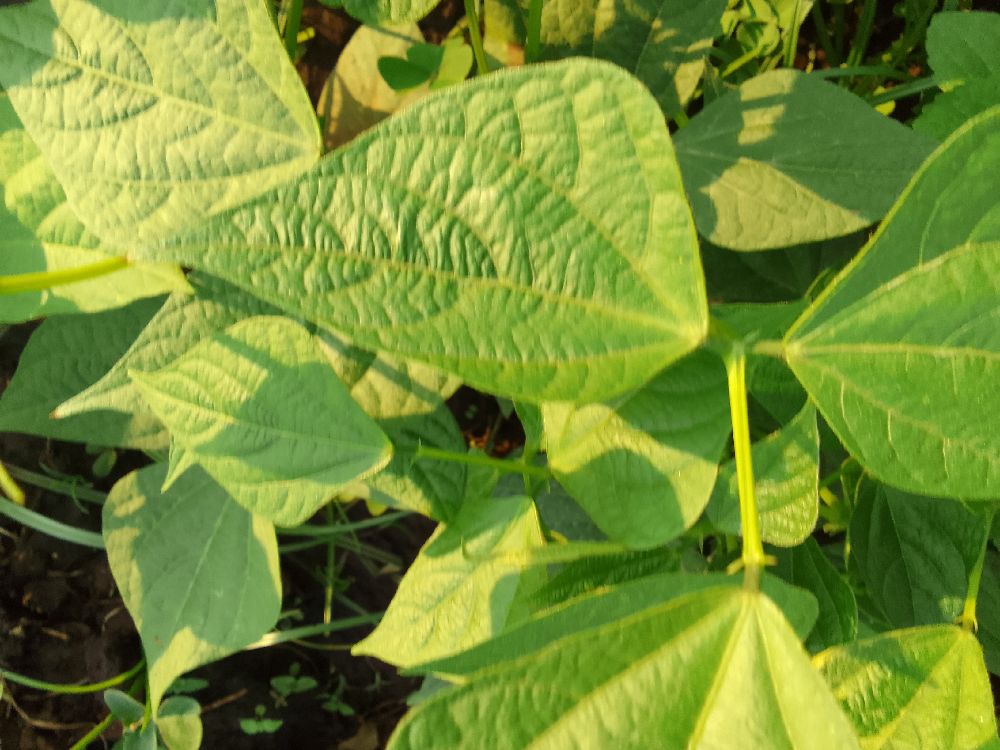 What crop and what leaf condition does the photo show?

common bean, healthy
